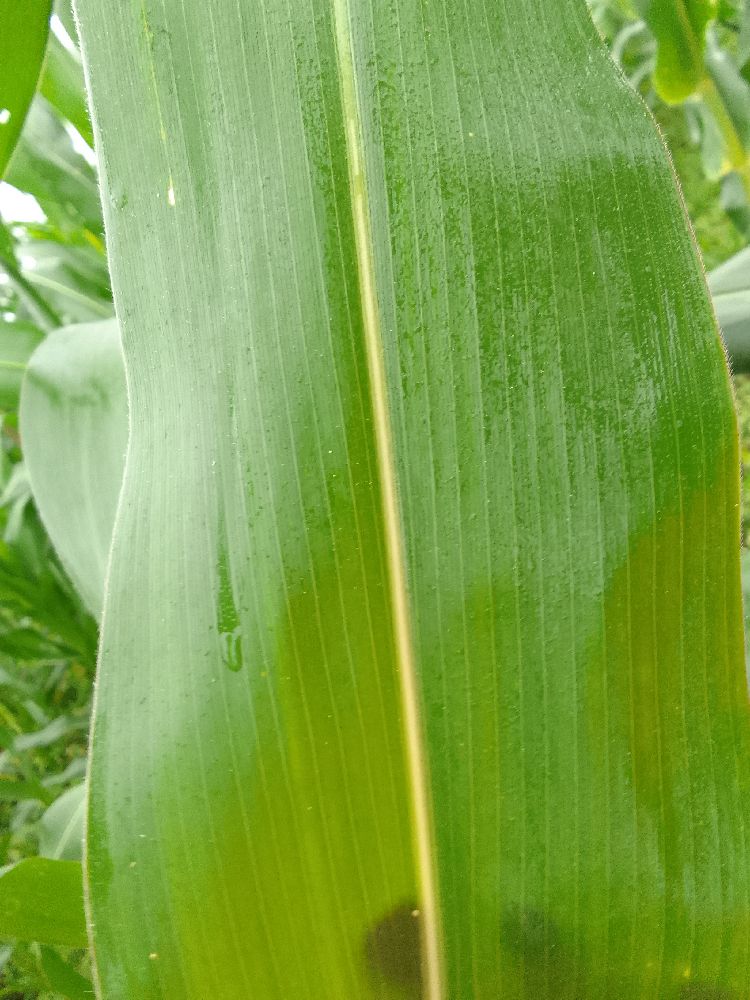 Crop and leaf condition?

maize, healthy
